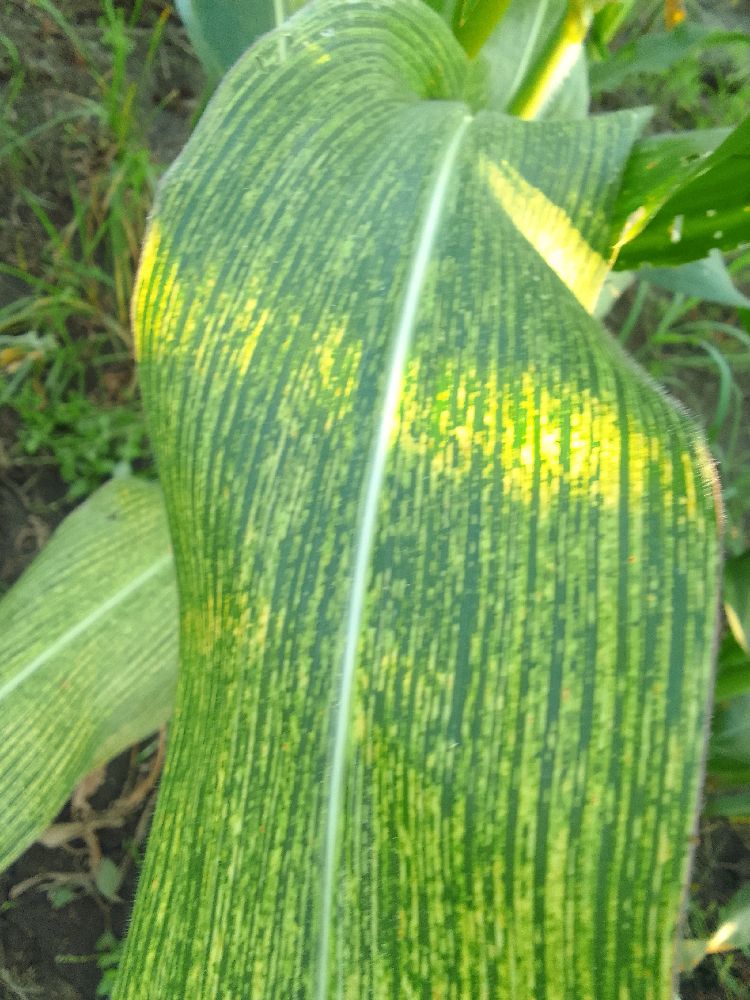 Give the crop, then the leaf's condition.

maize, maize streak virus
